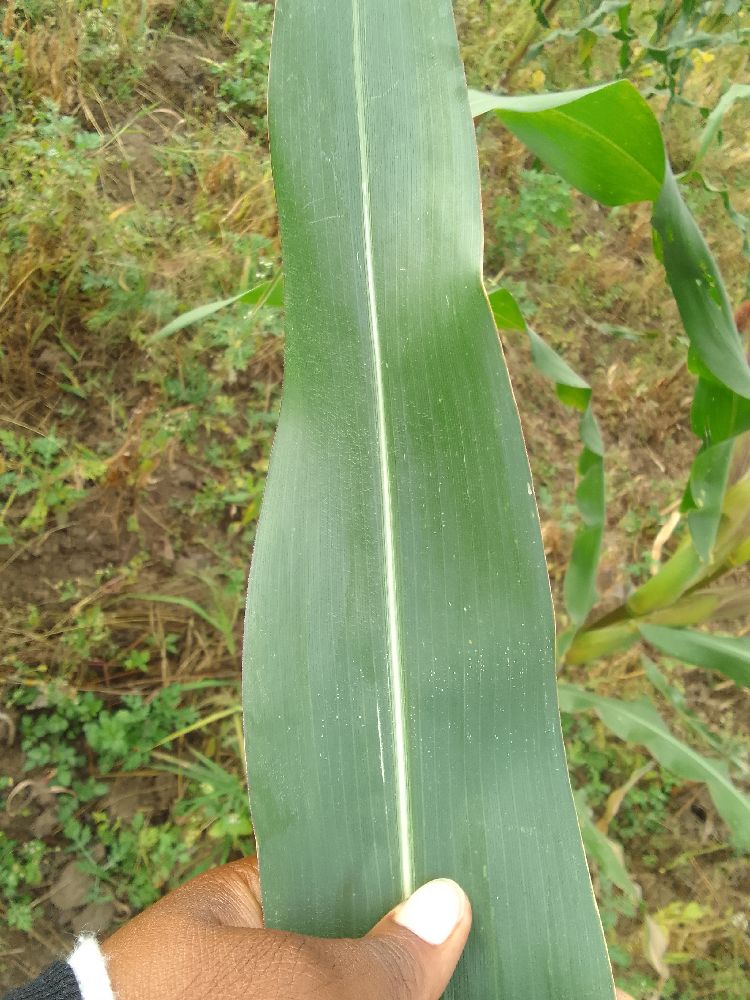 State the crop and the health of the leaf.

maize, healthy
